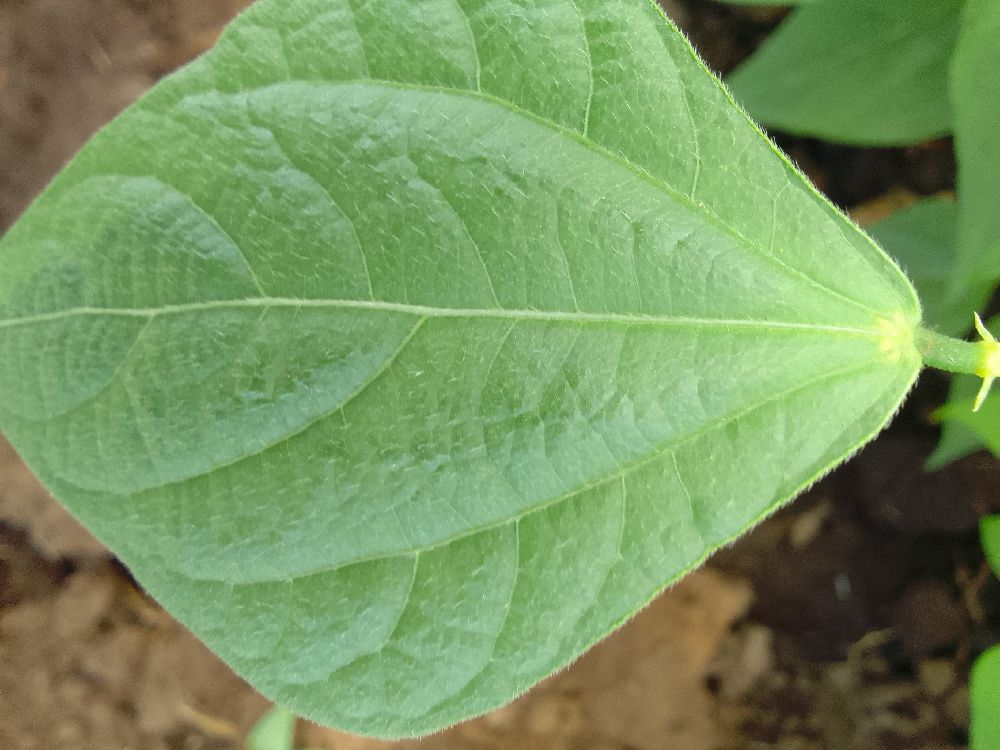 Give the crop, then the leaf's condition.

common bean, healthy
